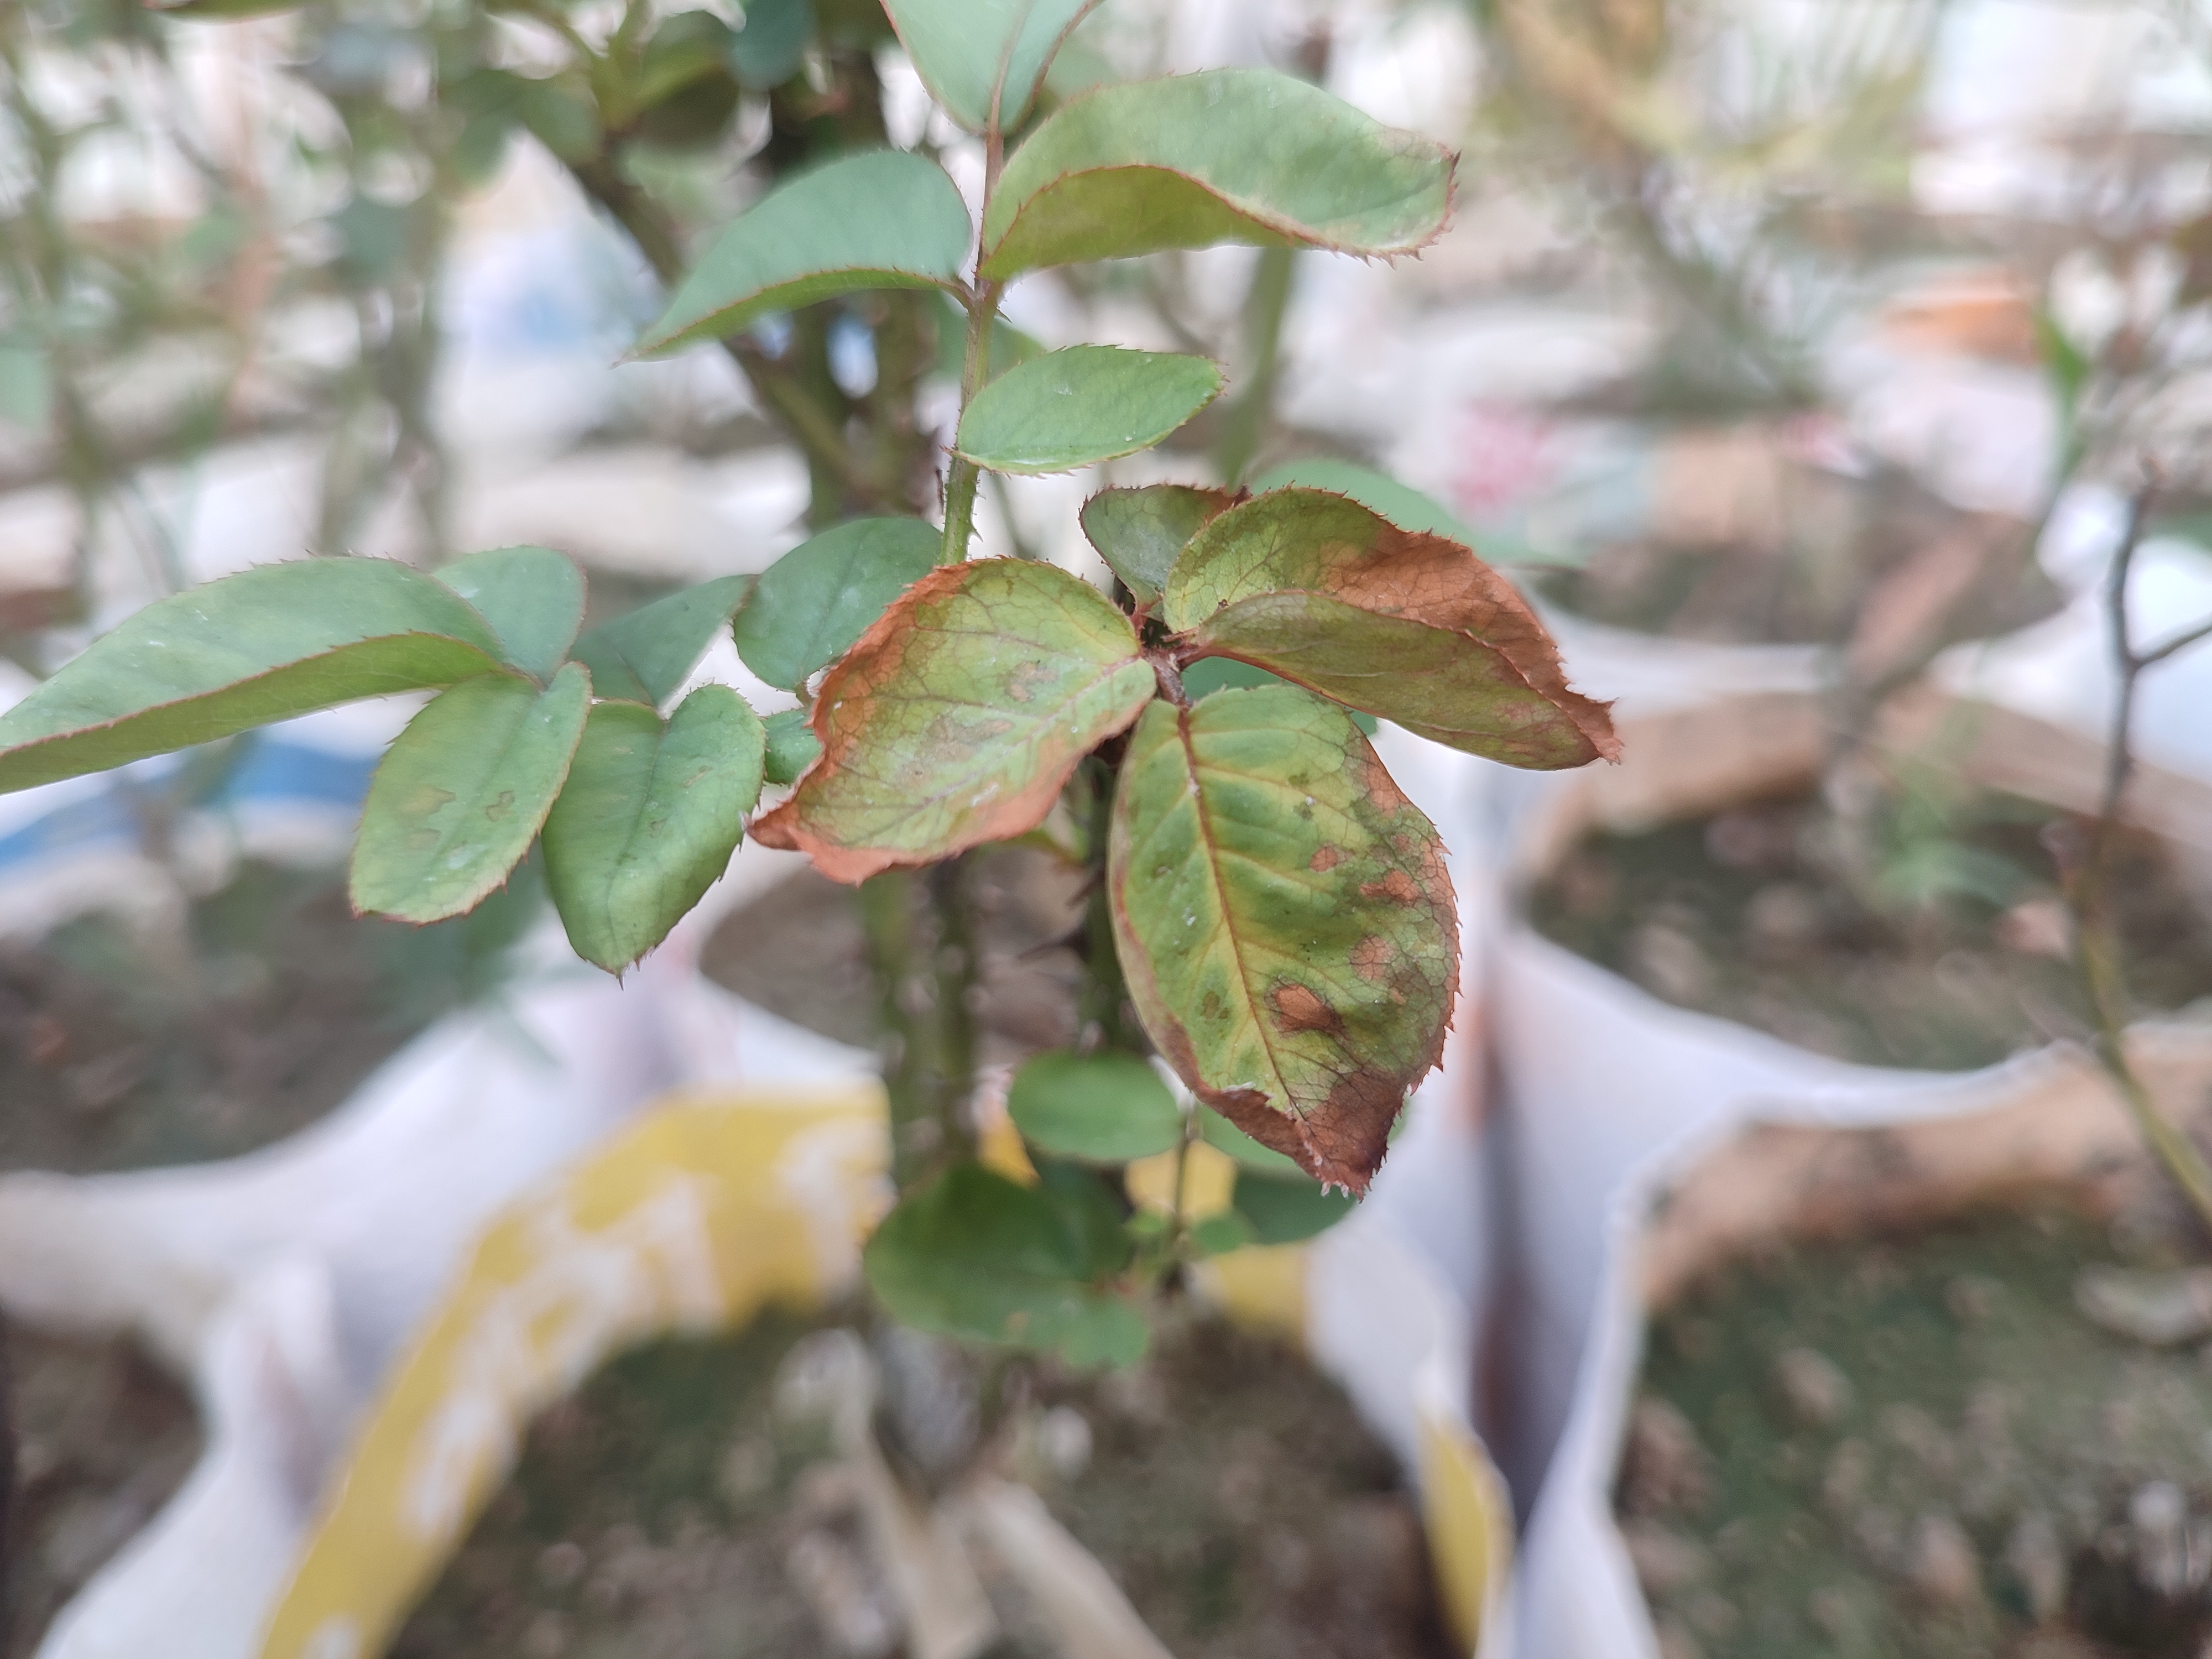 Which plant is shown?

rose
